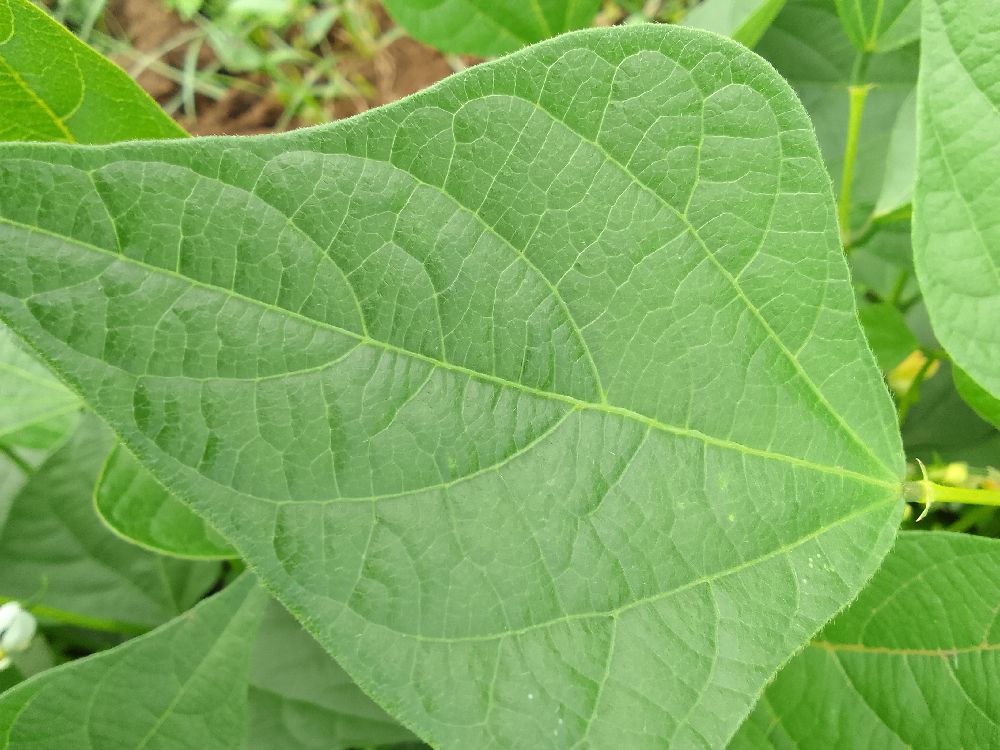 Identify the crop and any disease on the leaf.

common bean, healthy
